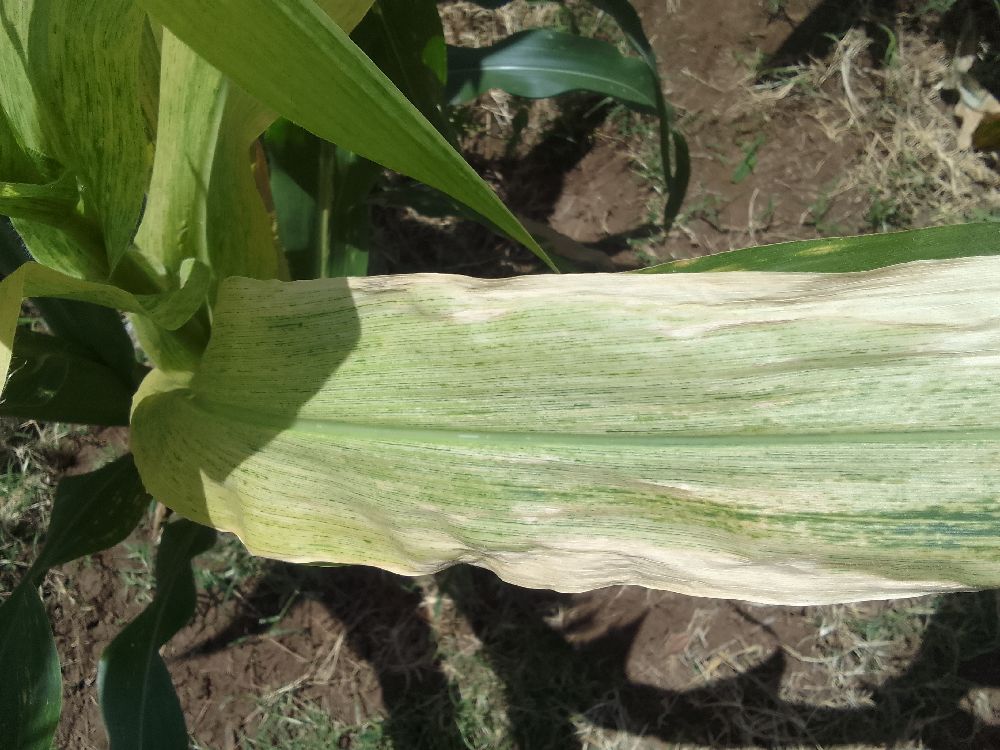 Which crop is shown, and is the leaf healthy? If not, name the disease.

maize, maize lethal necrosis
